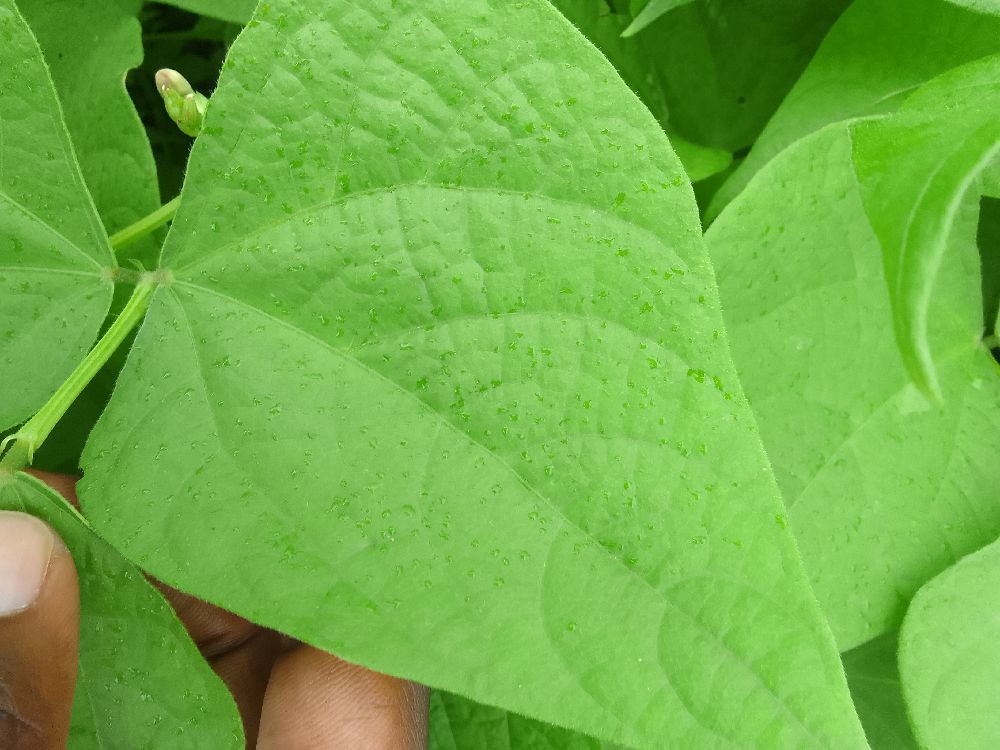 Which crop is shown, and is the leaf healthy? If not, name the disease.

common bean, healthy
